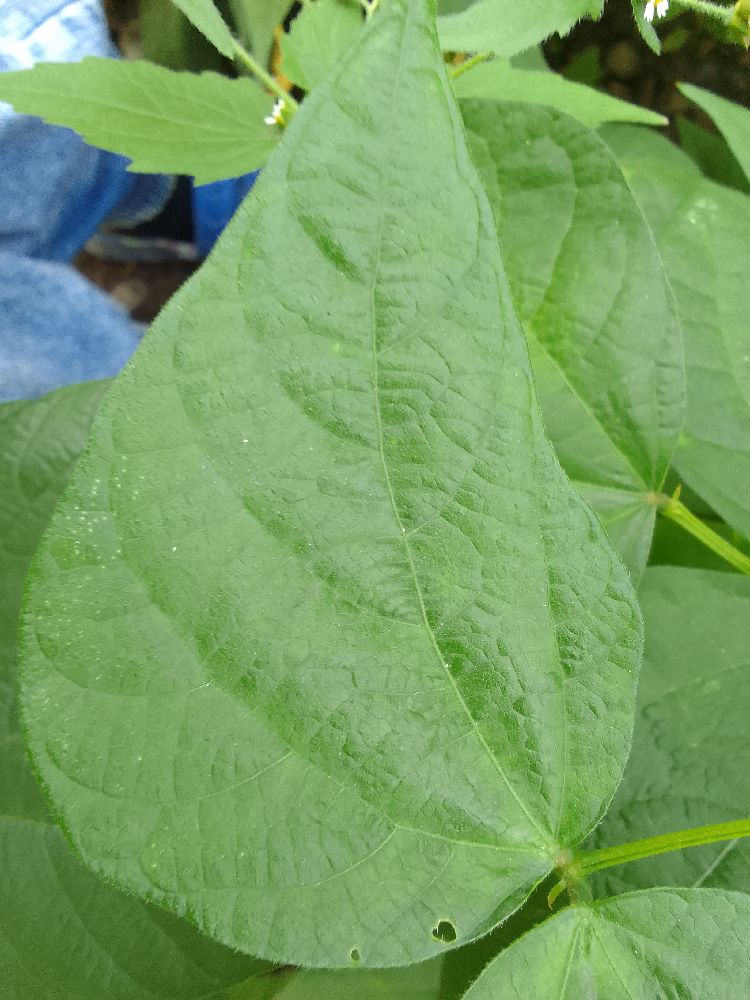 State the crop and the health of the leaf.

common bean, healthy
